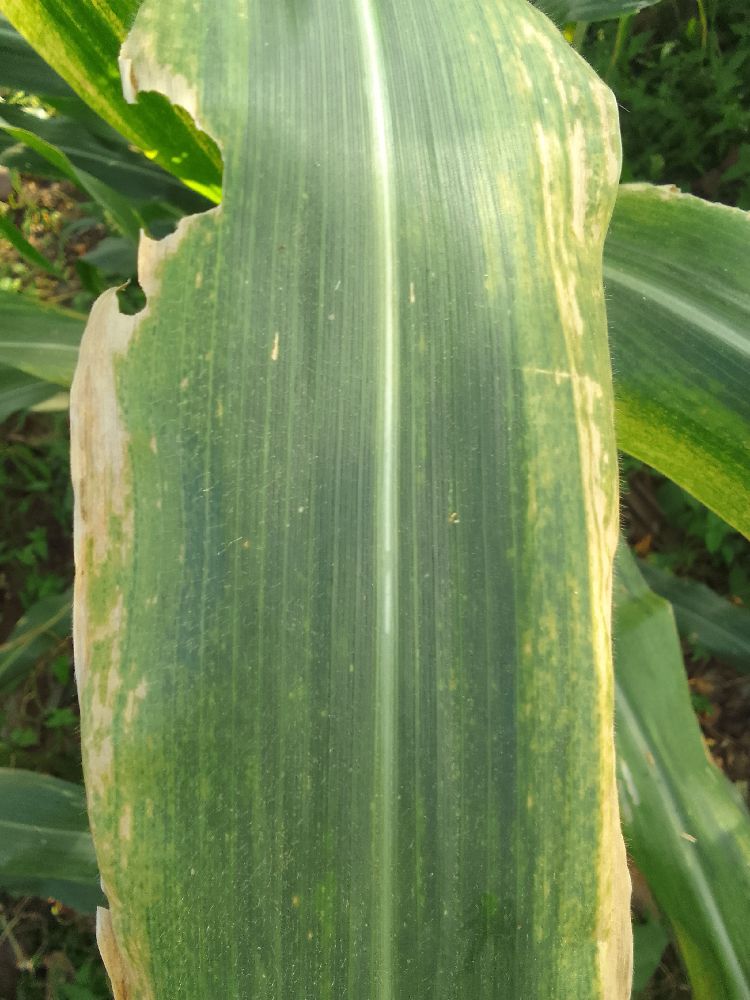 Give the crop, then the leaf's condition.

maize, maize lethal necrosis
